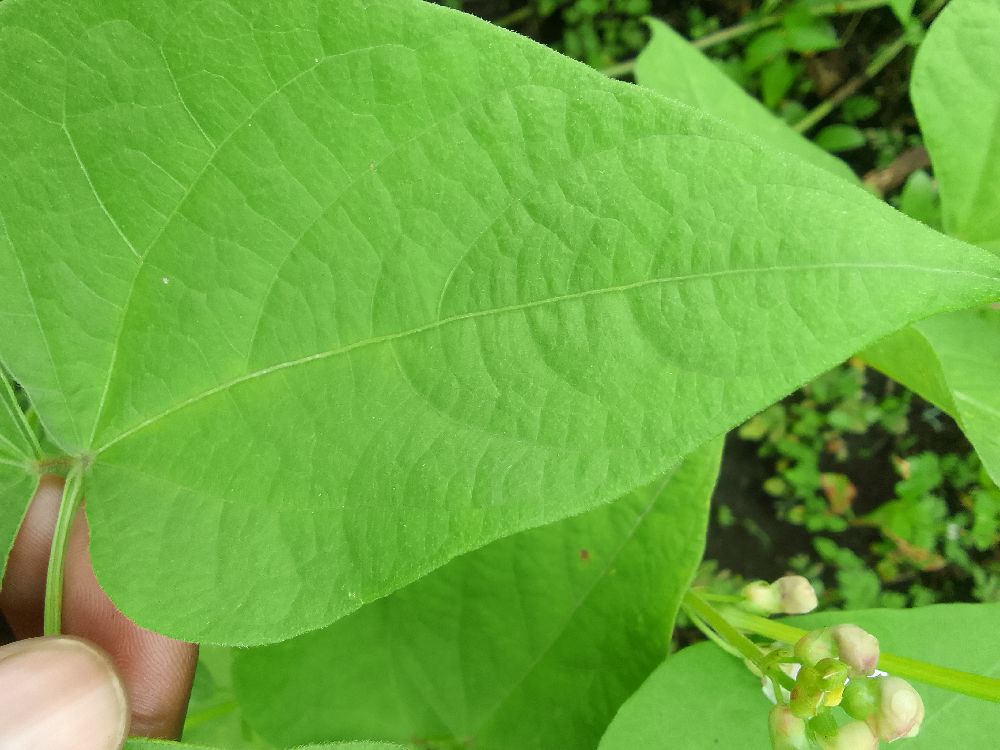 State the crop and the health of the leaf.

common bean, healthy
